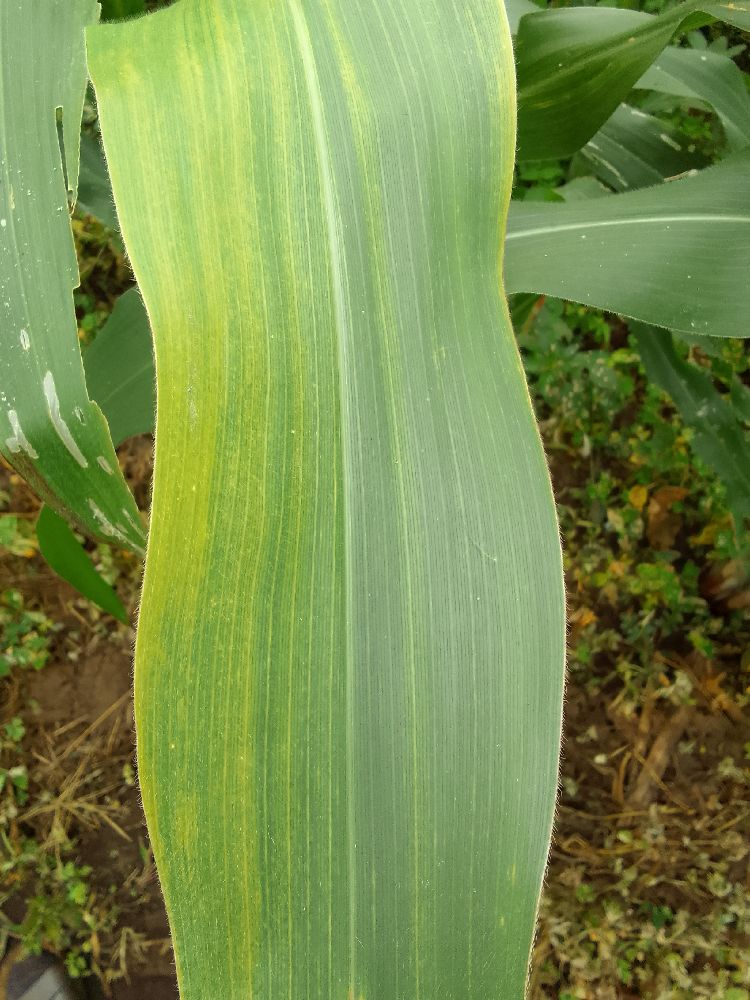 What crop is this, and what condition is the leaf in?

maize, maize lethal necrosis
